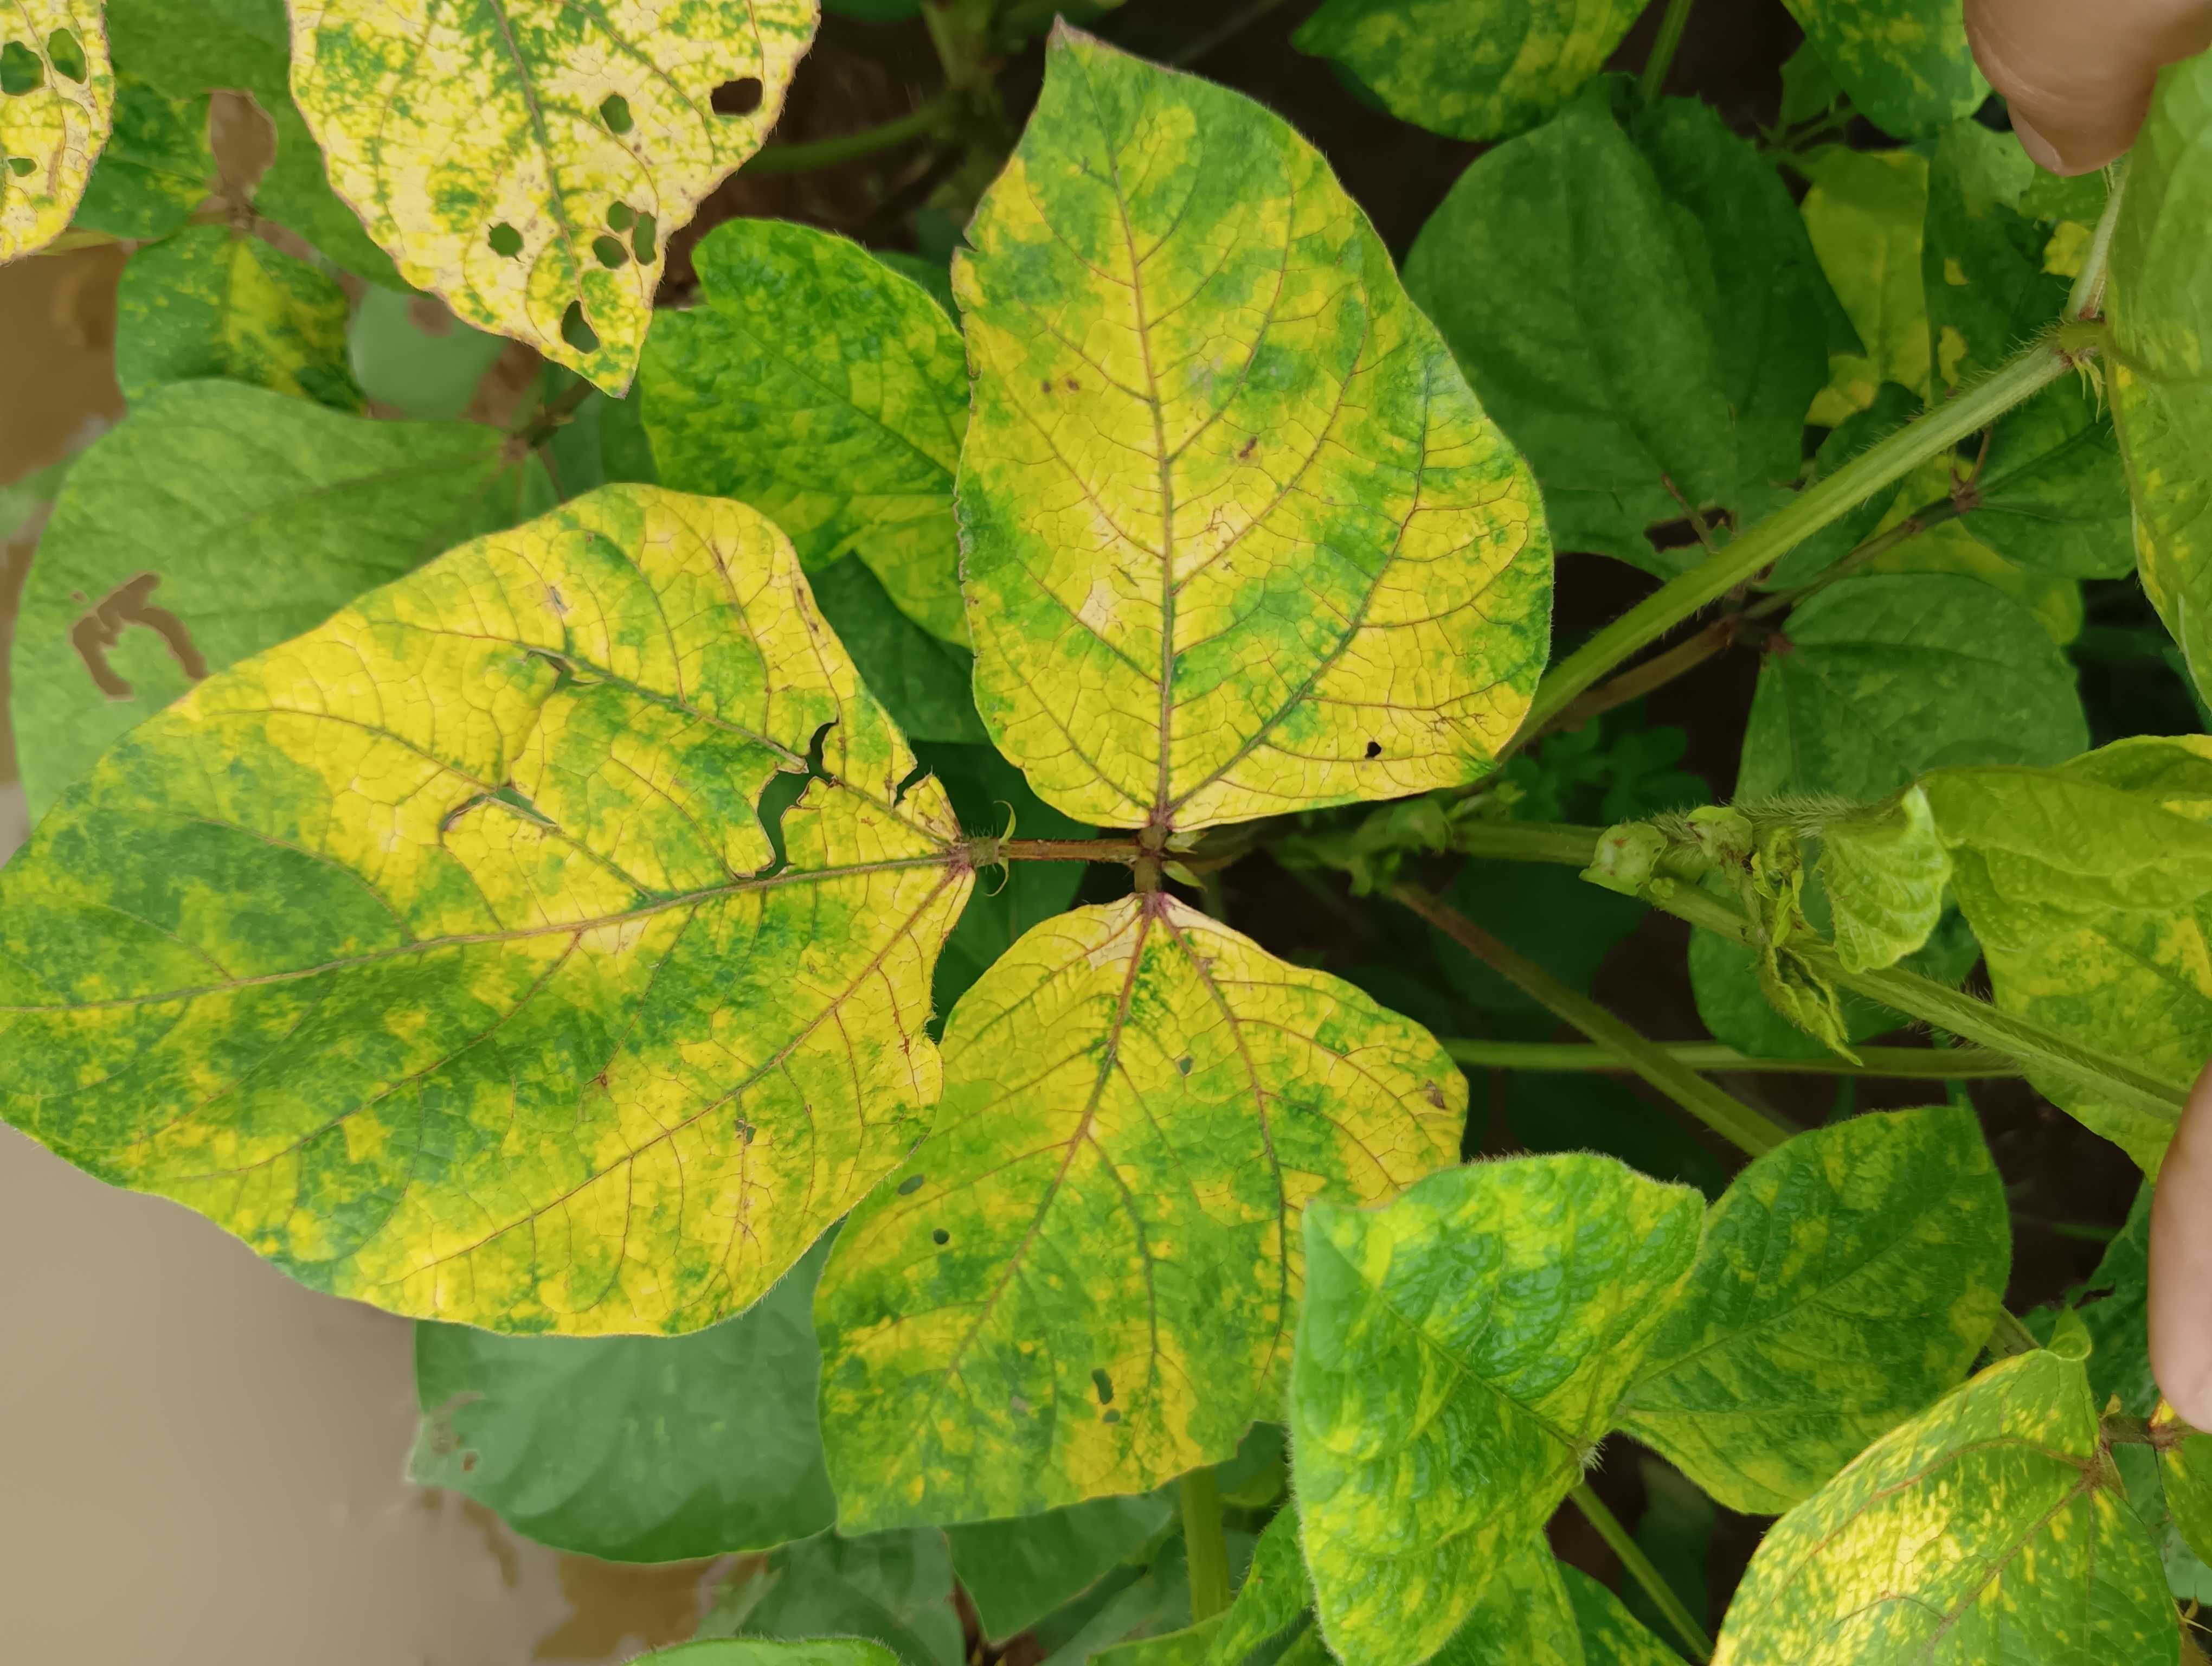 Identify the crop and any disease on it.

mungbean, yellow mosaic
